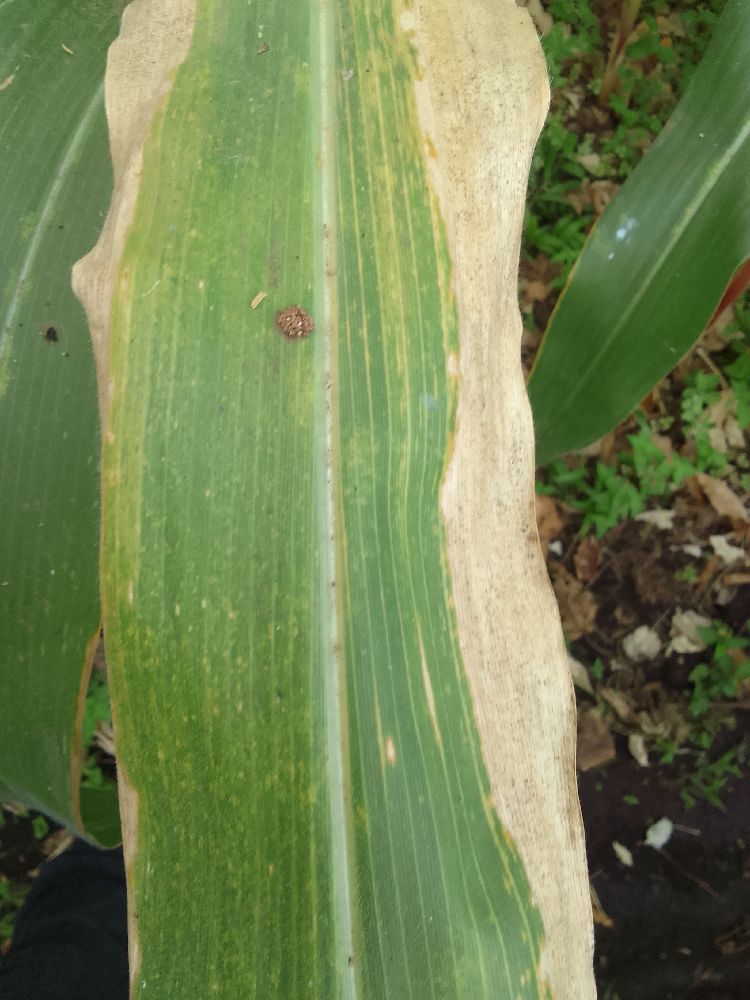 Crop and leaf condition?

maize, maize lethal necrosis
